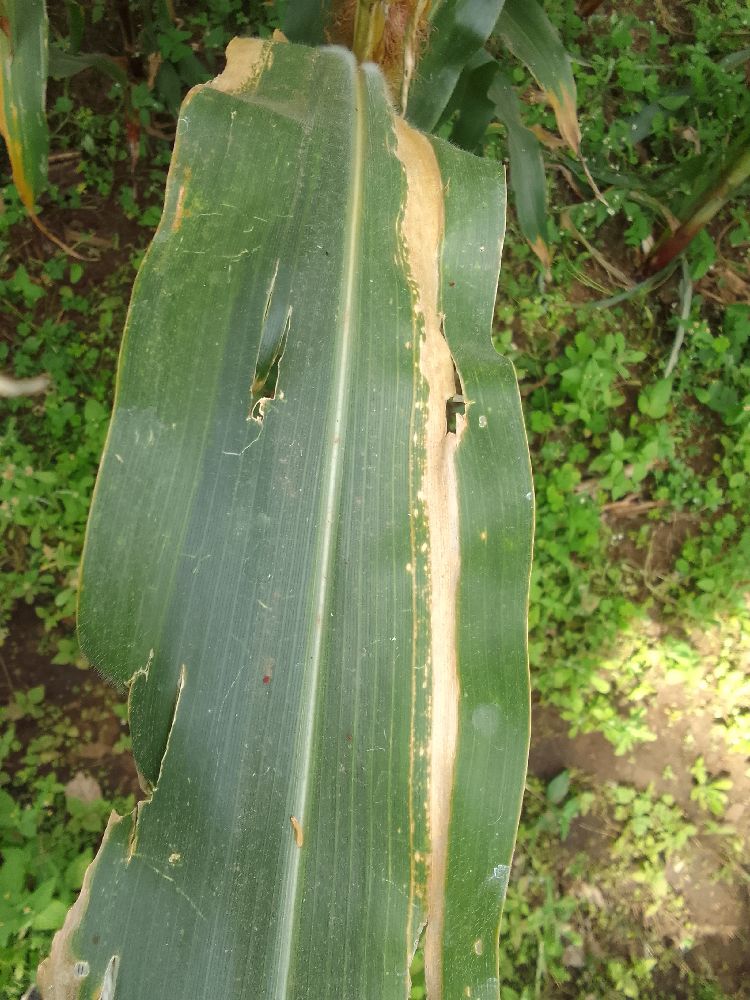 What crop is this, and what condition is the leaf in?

maize, maize lethal necrosis
